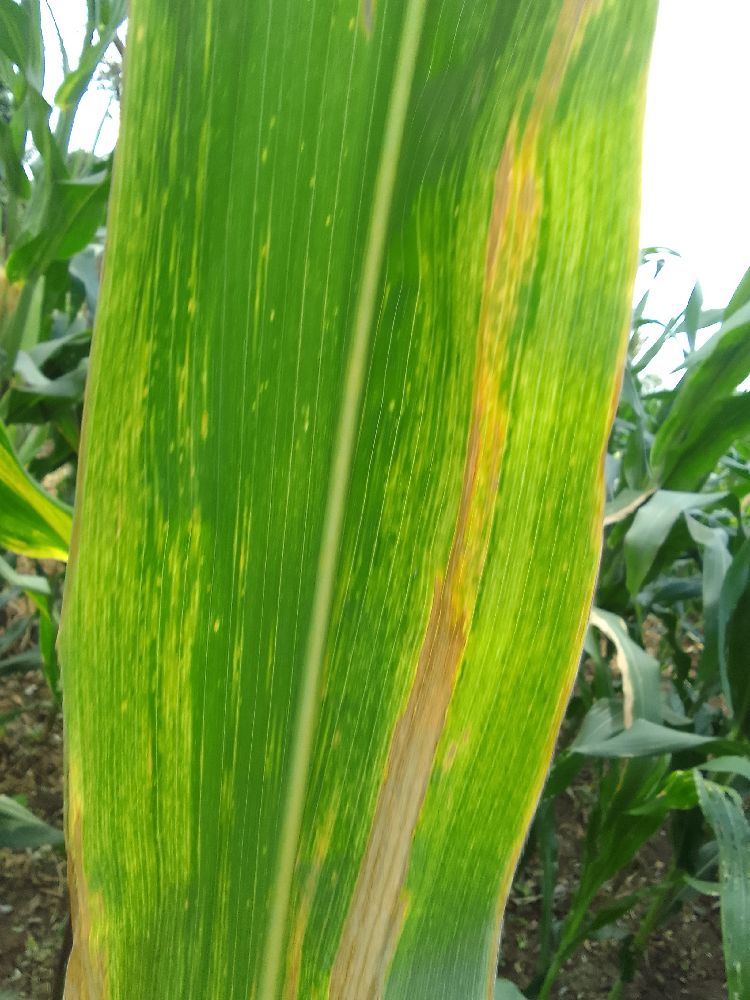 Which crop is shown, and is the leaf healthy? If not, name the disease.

maize, maize lethal necrosis
